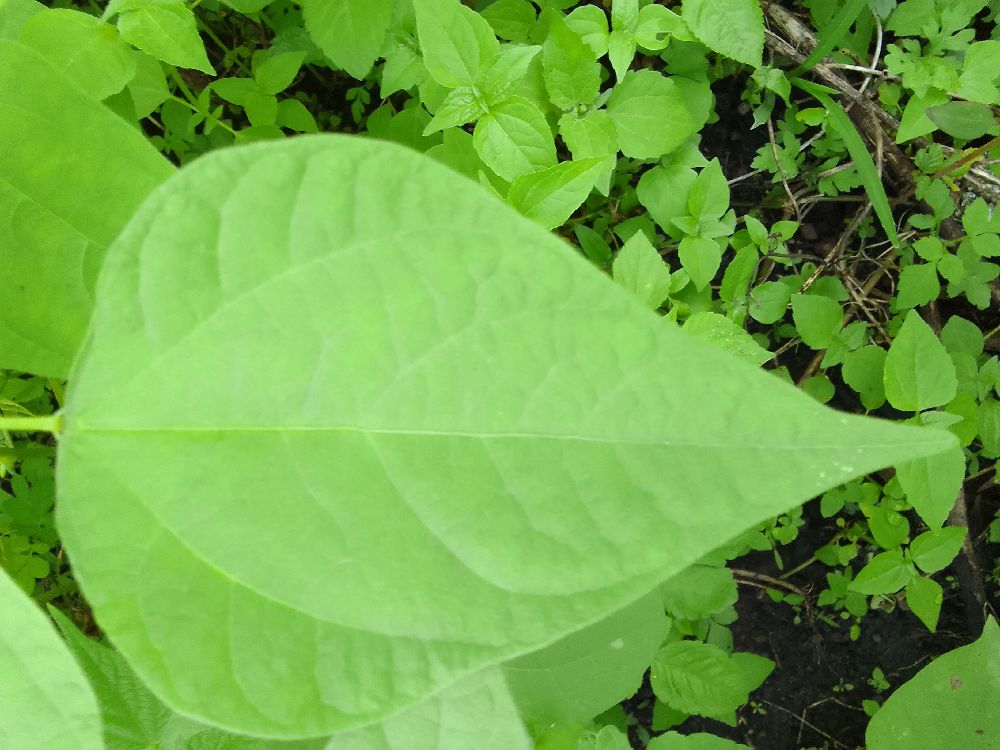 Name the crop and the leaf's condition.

common bean, healthy
